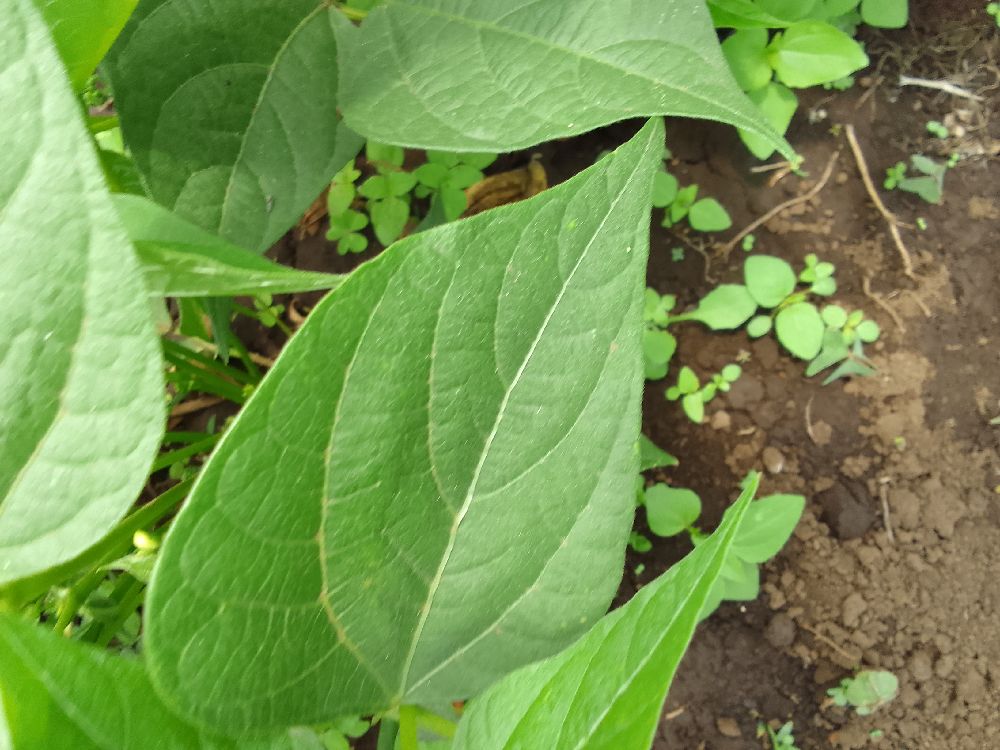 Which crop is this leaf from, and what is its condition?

common bean, healthy
